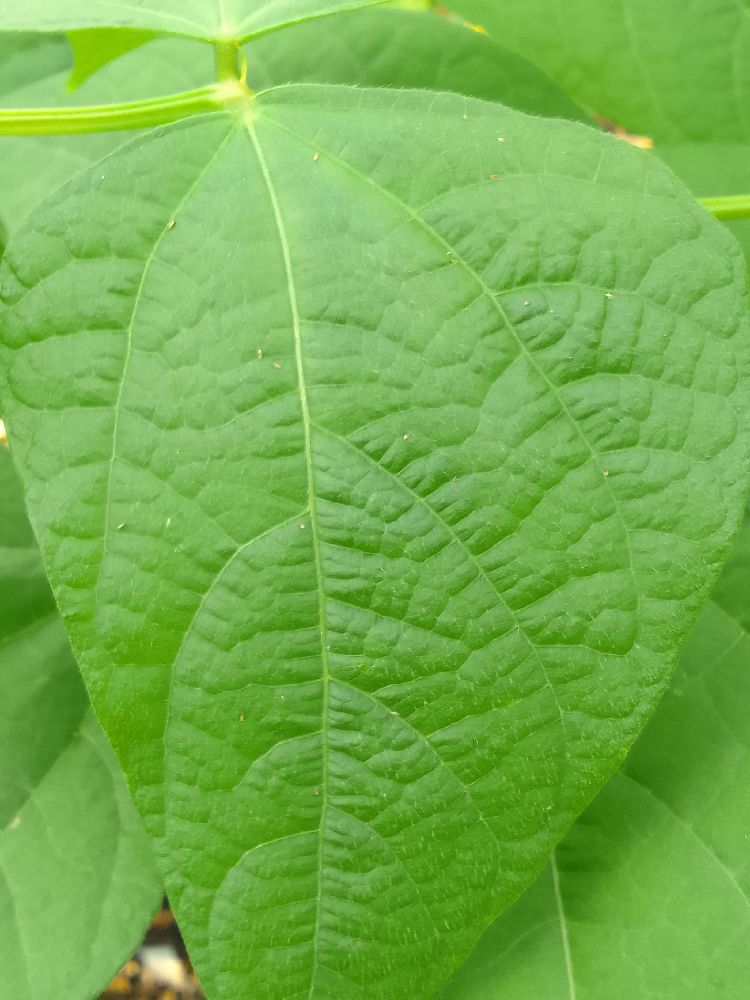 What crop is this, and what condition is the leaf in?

common bean, healthy
